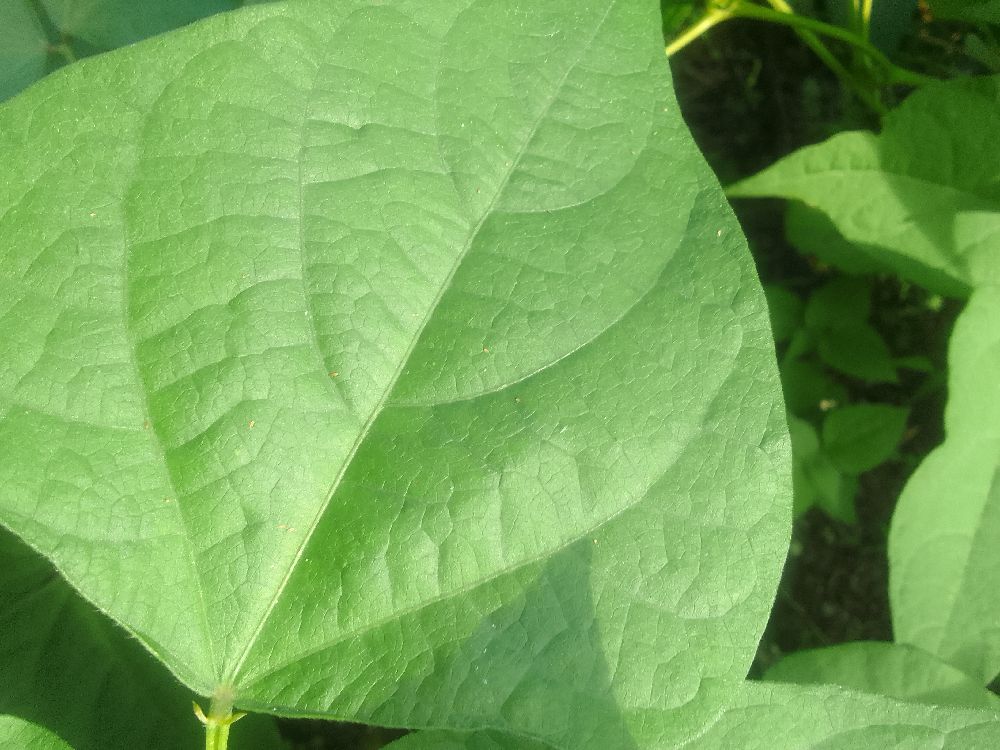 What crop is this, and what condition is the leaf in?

common bean, healthy
